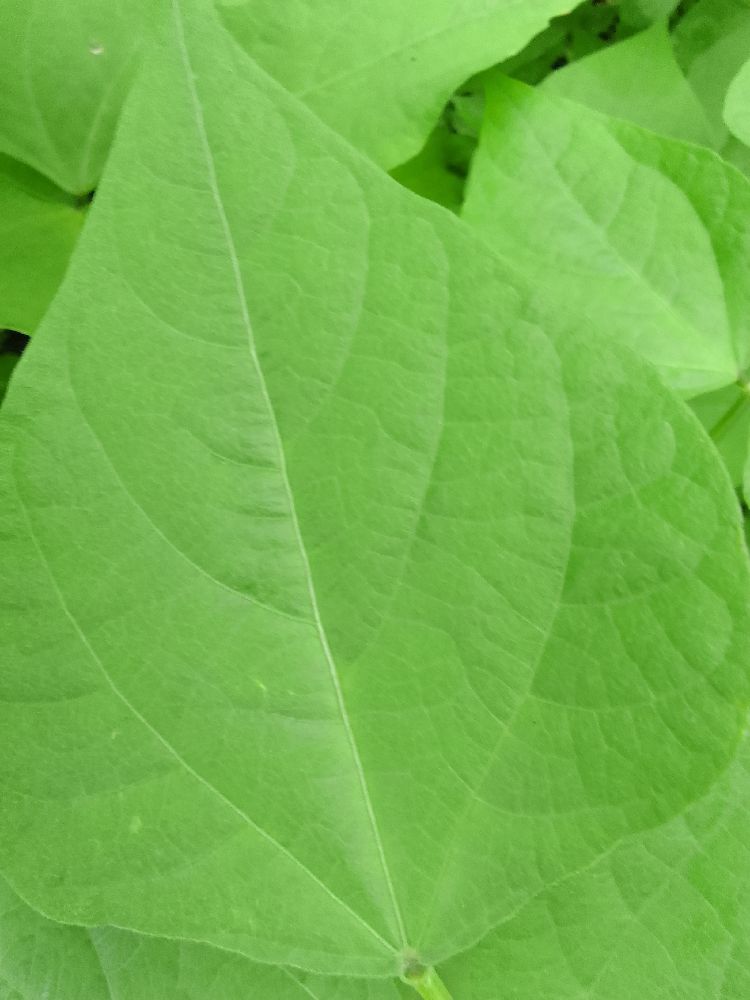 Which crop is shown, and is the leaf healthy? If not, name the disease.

common bean, healthy
